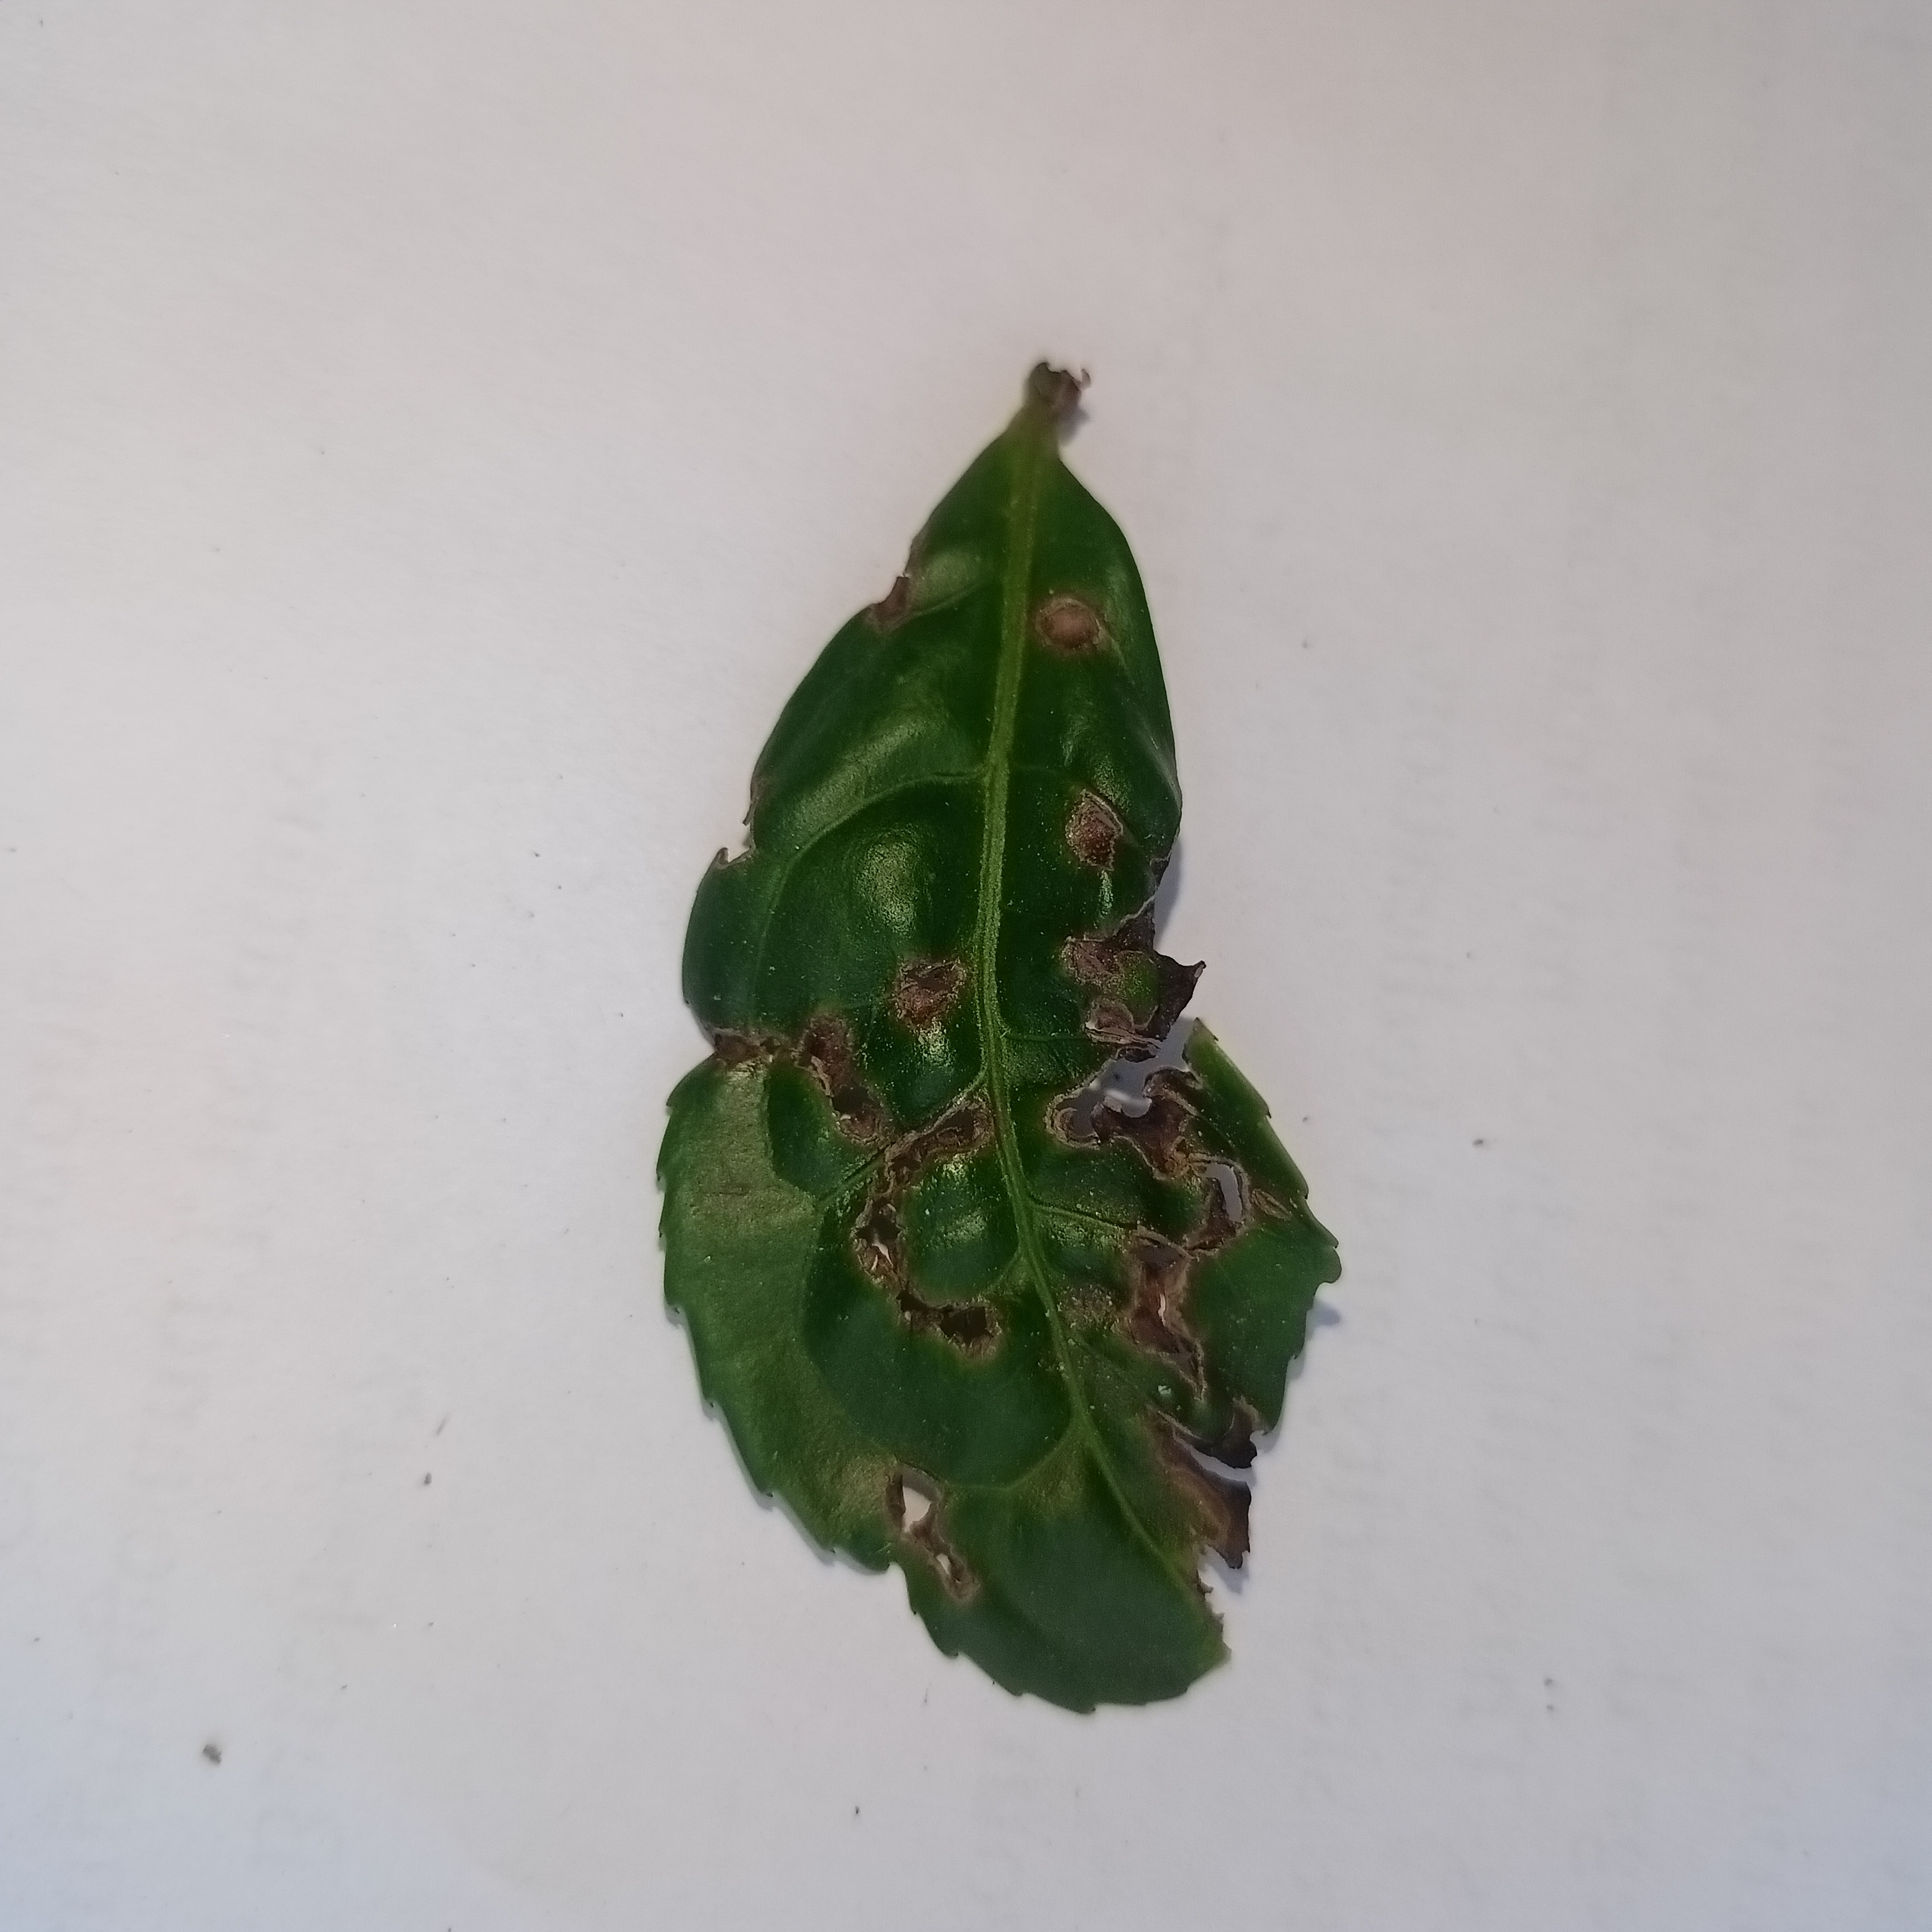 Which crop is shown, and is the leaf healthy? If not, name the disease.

tea, helopeltis
